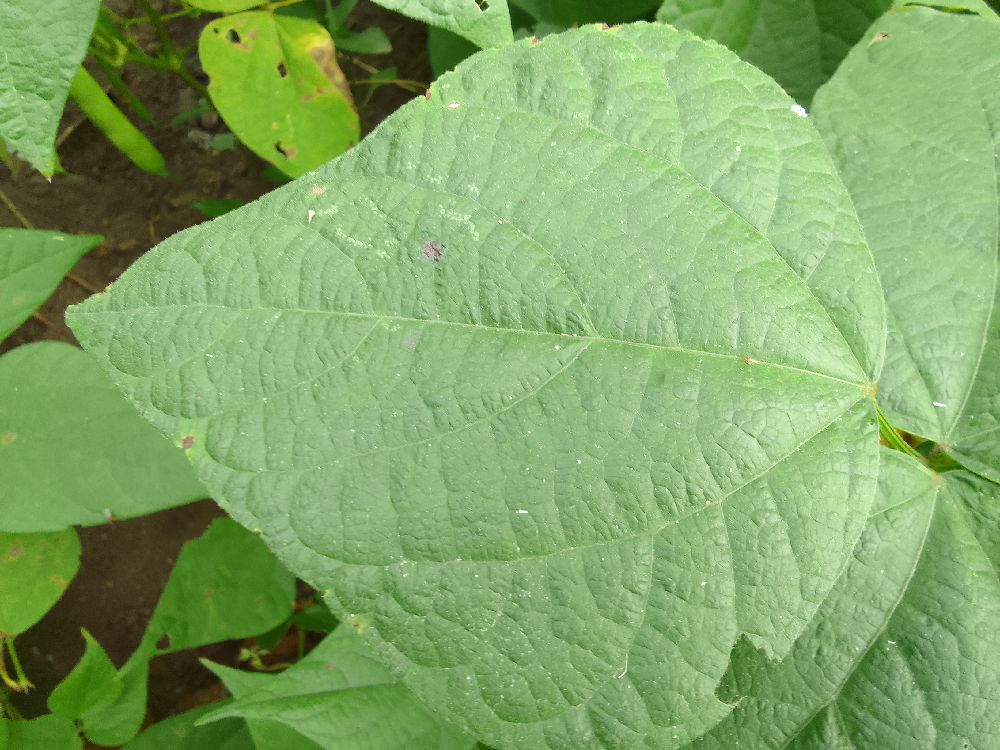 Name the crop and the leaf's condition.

common bean, healthy
